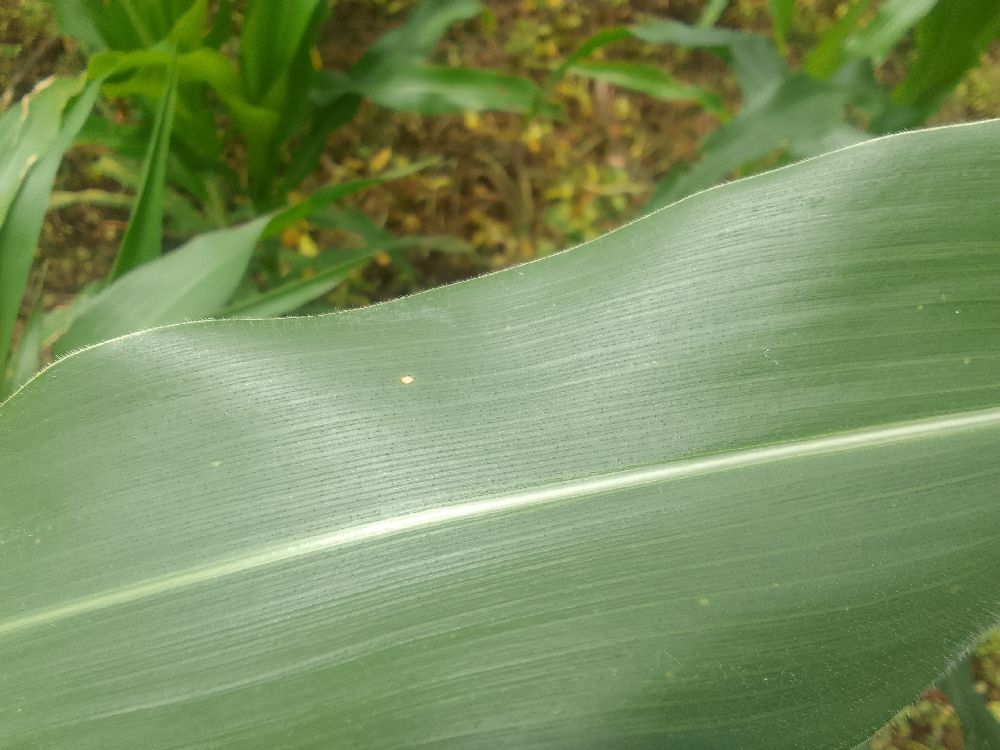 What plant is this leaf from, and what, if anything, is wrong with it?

maize, healthy
